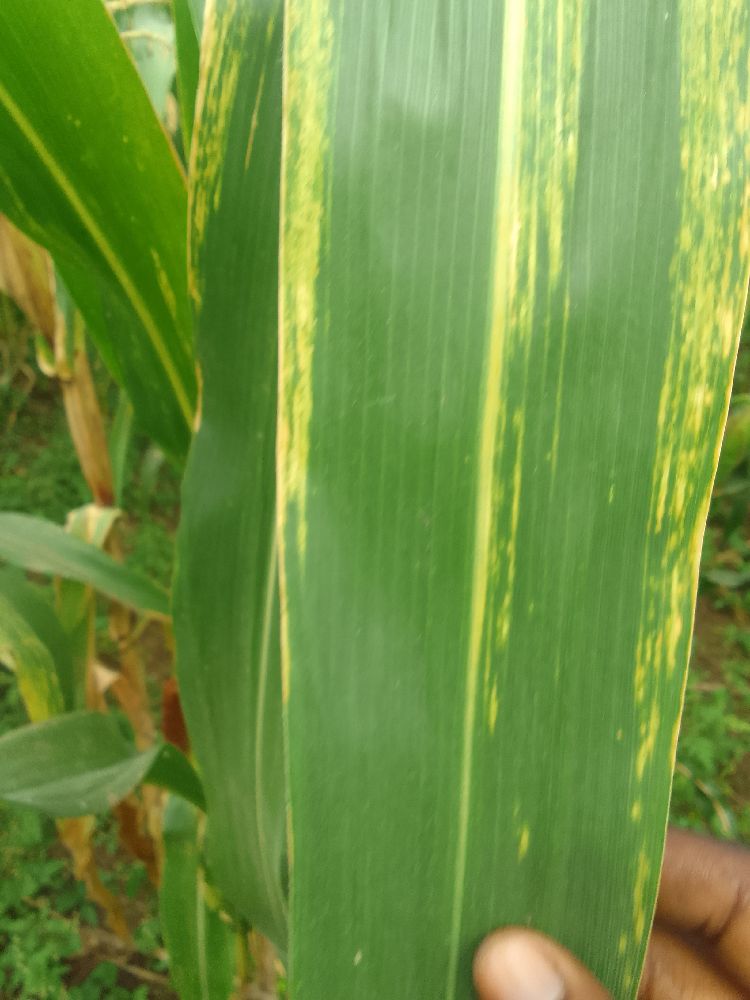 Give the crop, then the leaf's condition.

maize, maize lethal necrosis
